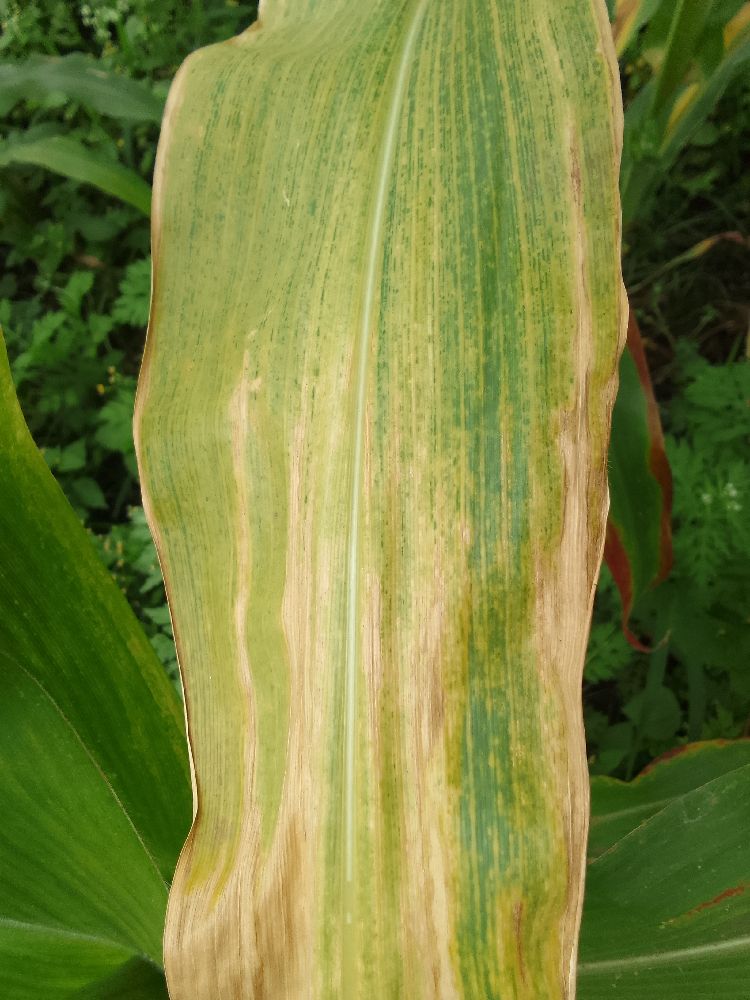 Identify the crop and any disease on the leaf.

maize, maize lethal necrosis
